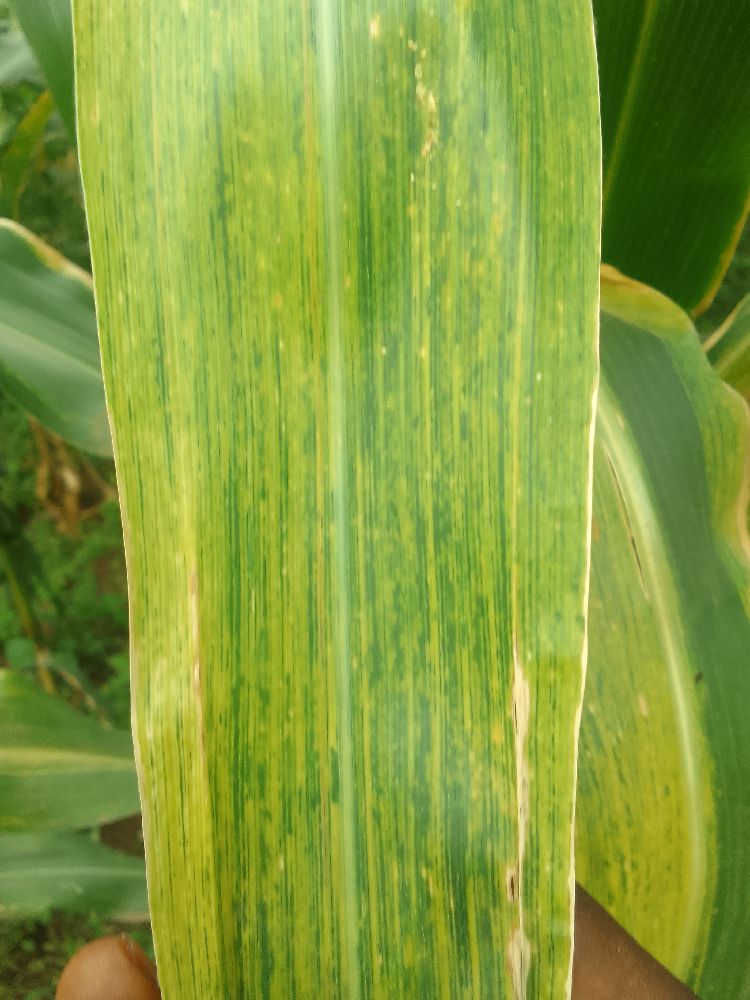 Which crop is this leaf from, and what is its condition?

maize, maize lethal necrosis
